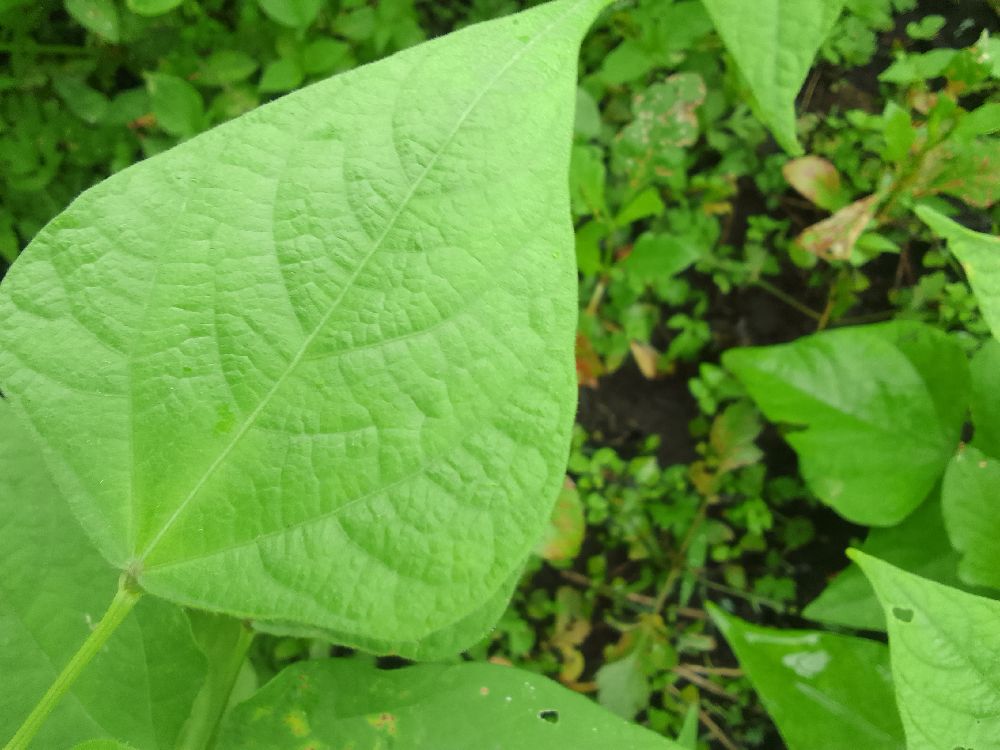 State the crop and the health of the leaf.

common bean, healthy
